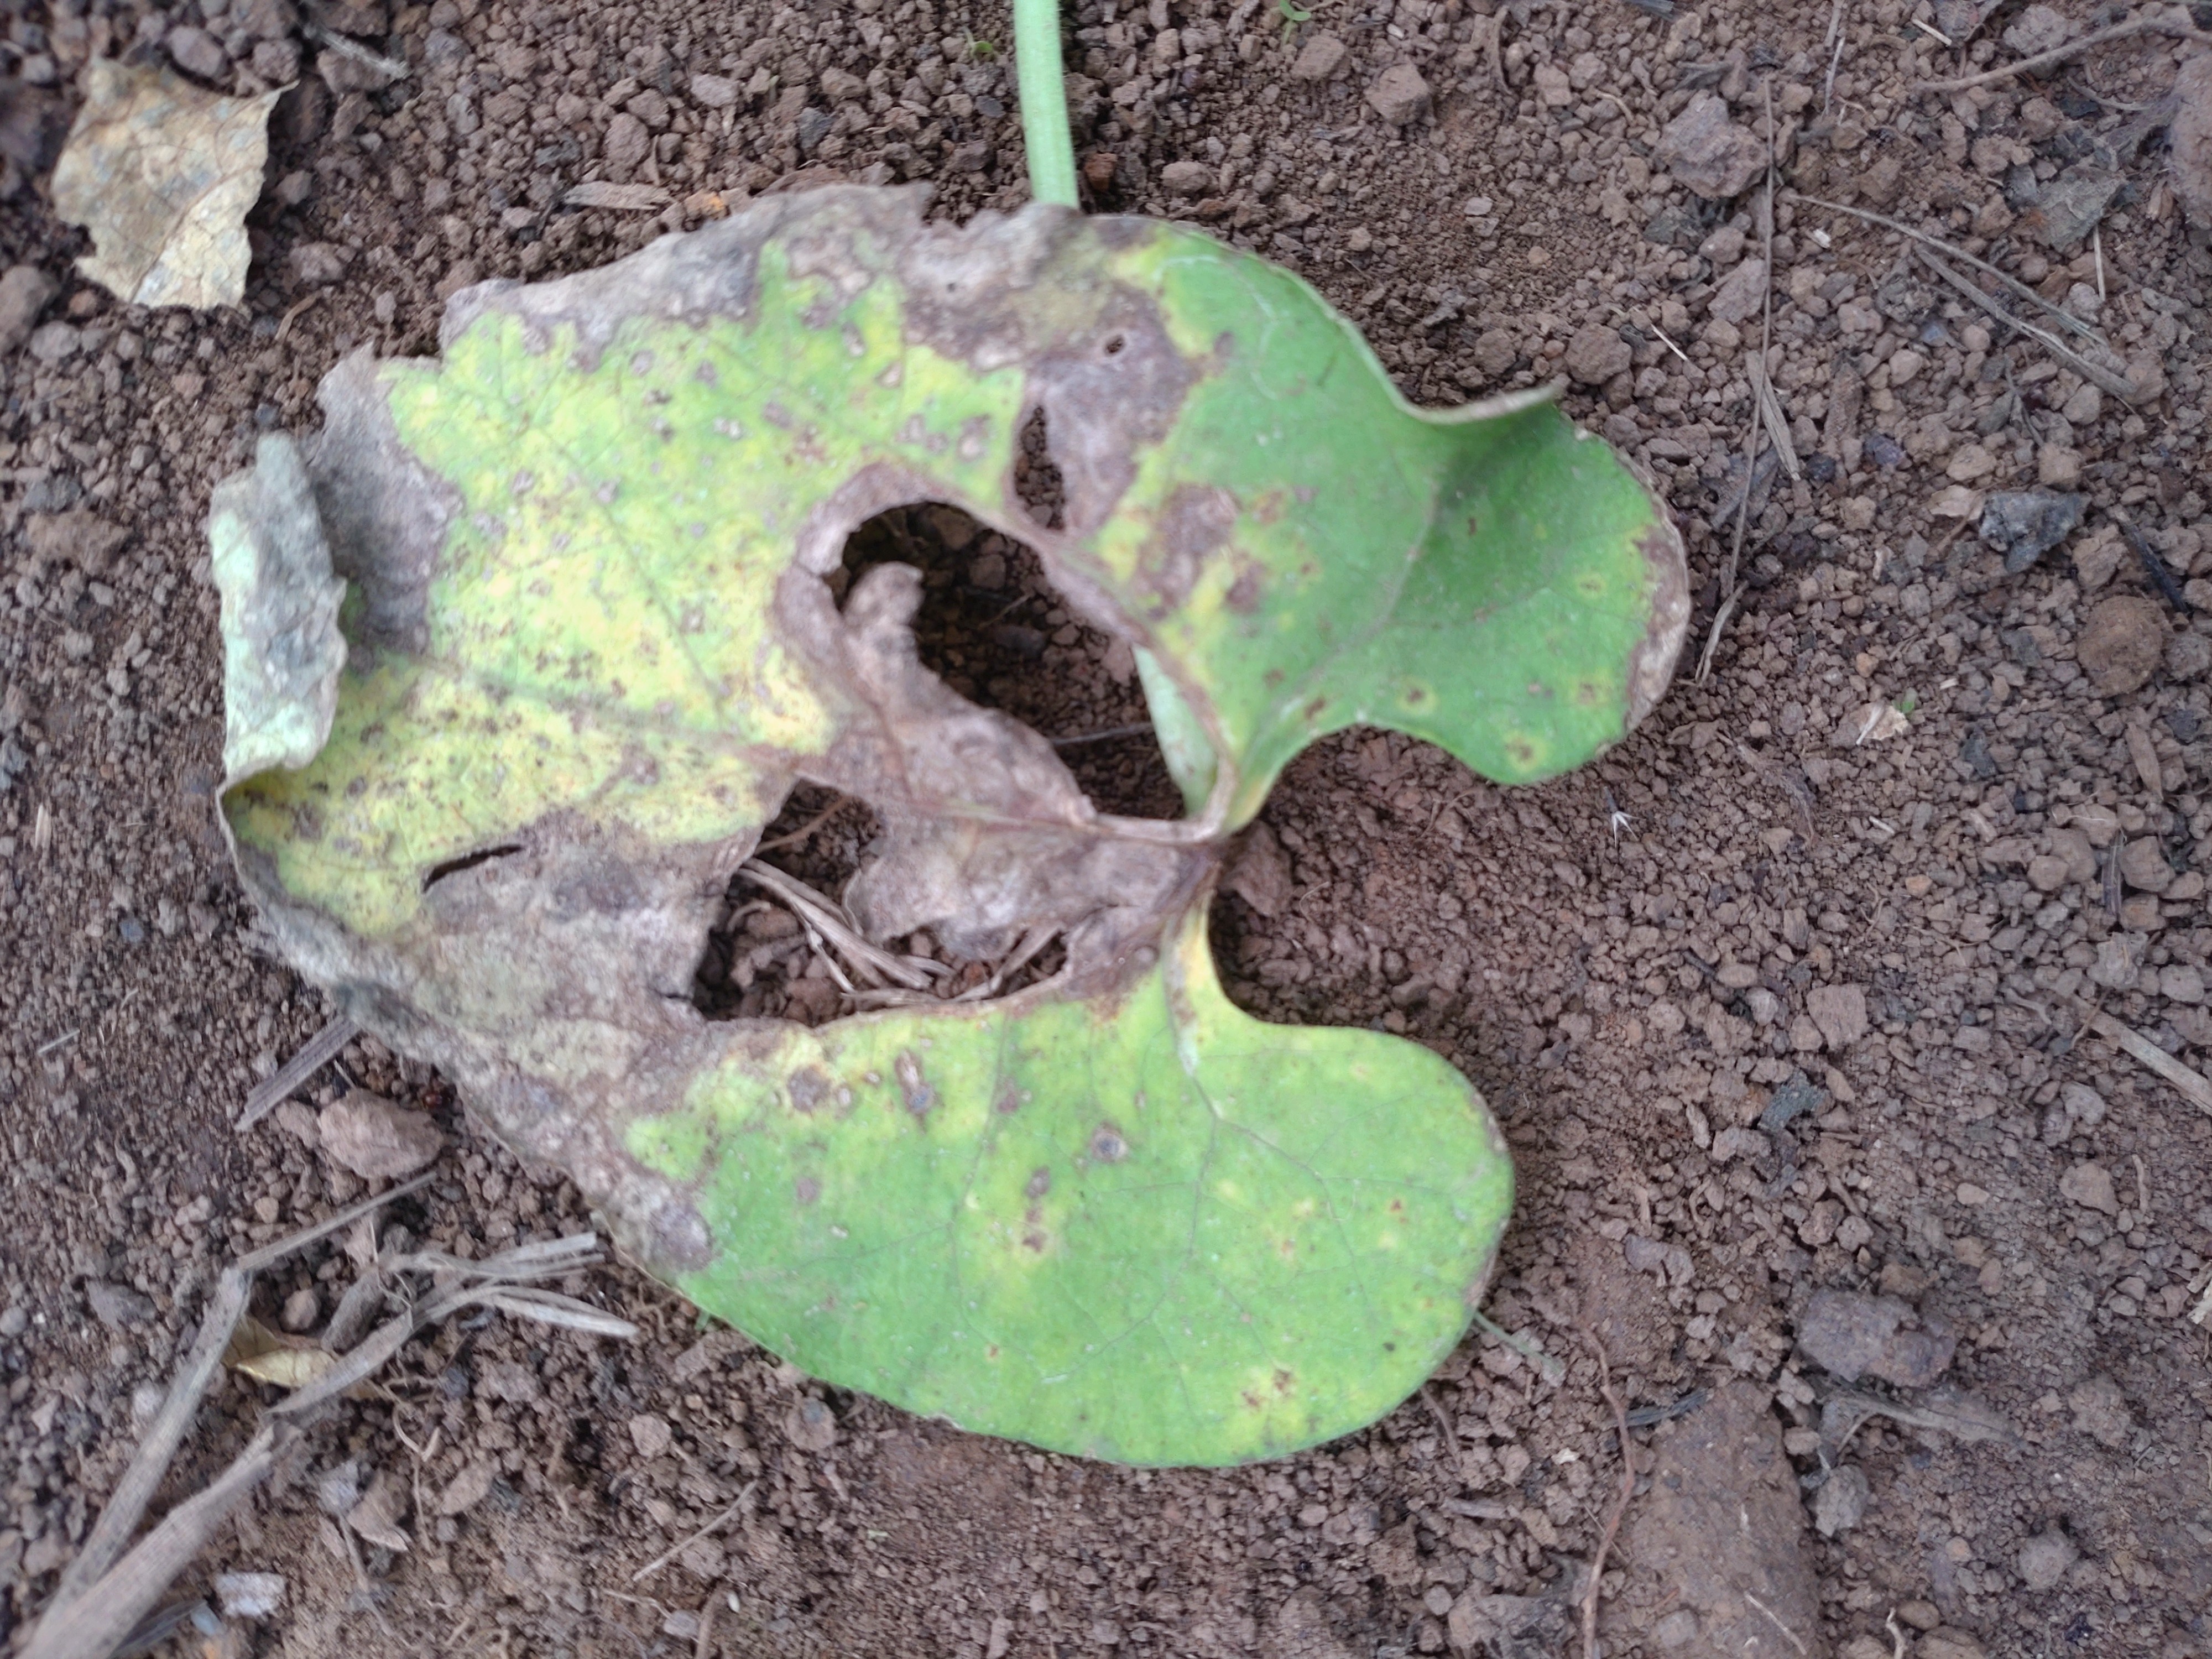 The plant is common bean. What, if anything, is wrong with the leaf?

anthracnose
